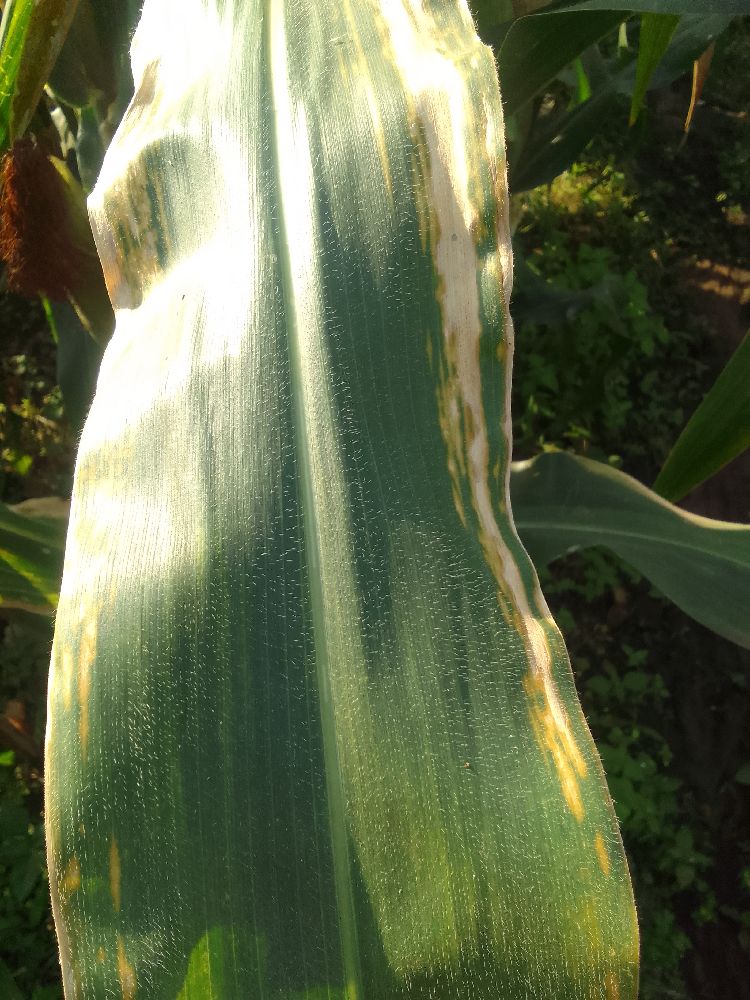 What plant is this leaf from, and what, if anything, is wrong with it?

maize, maize lethal necrosis
